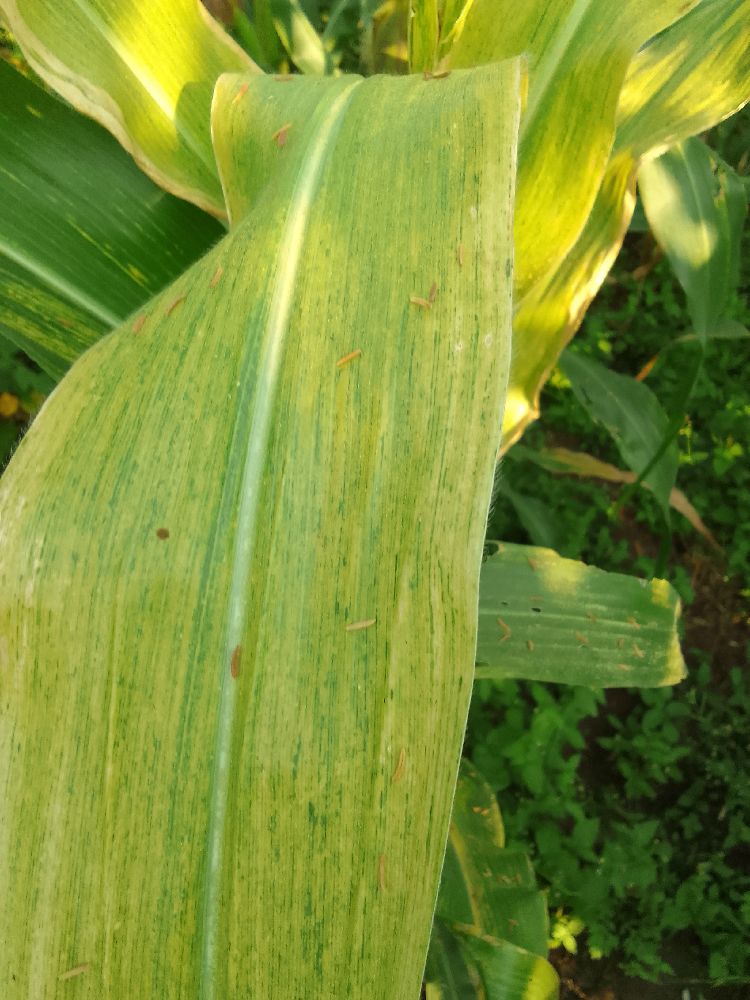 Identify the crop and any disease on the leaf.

maize, maize lethal necrosis
